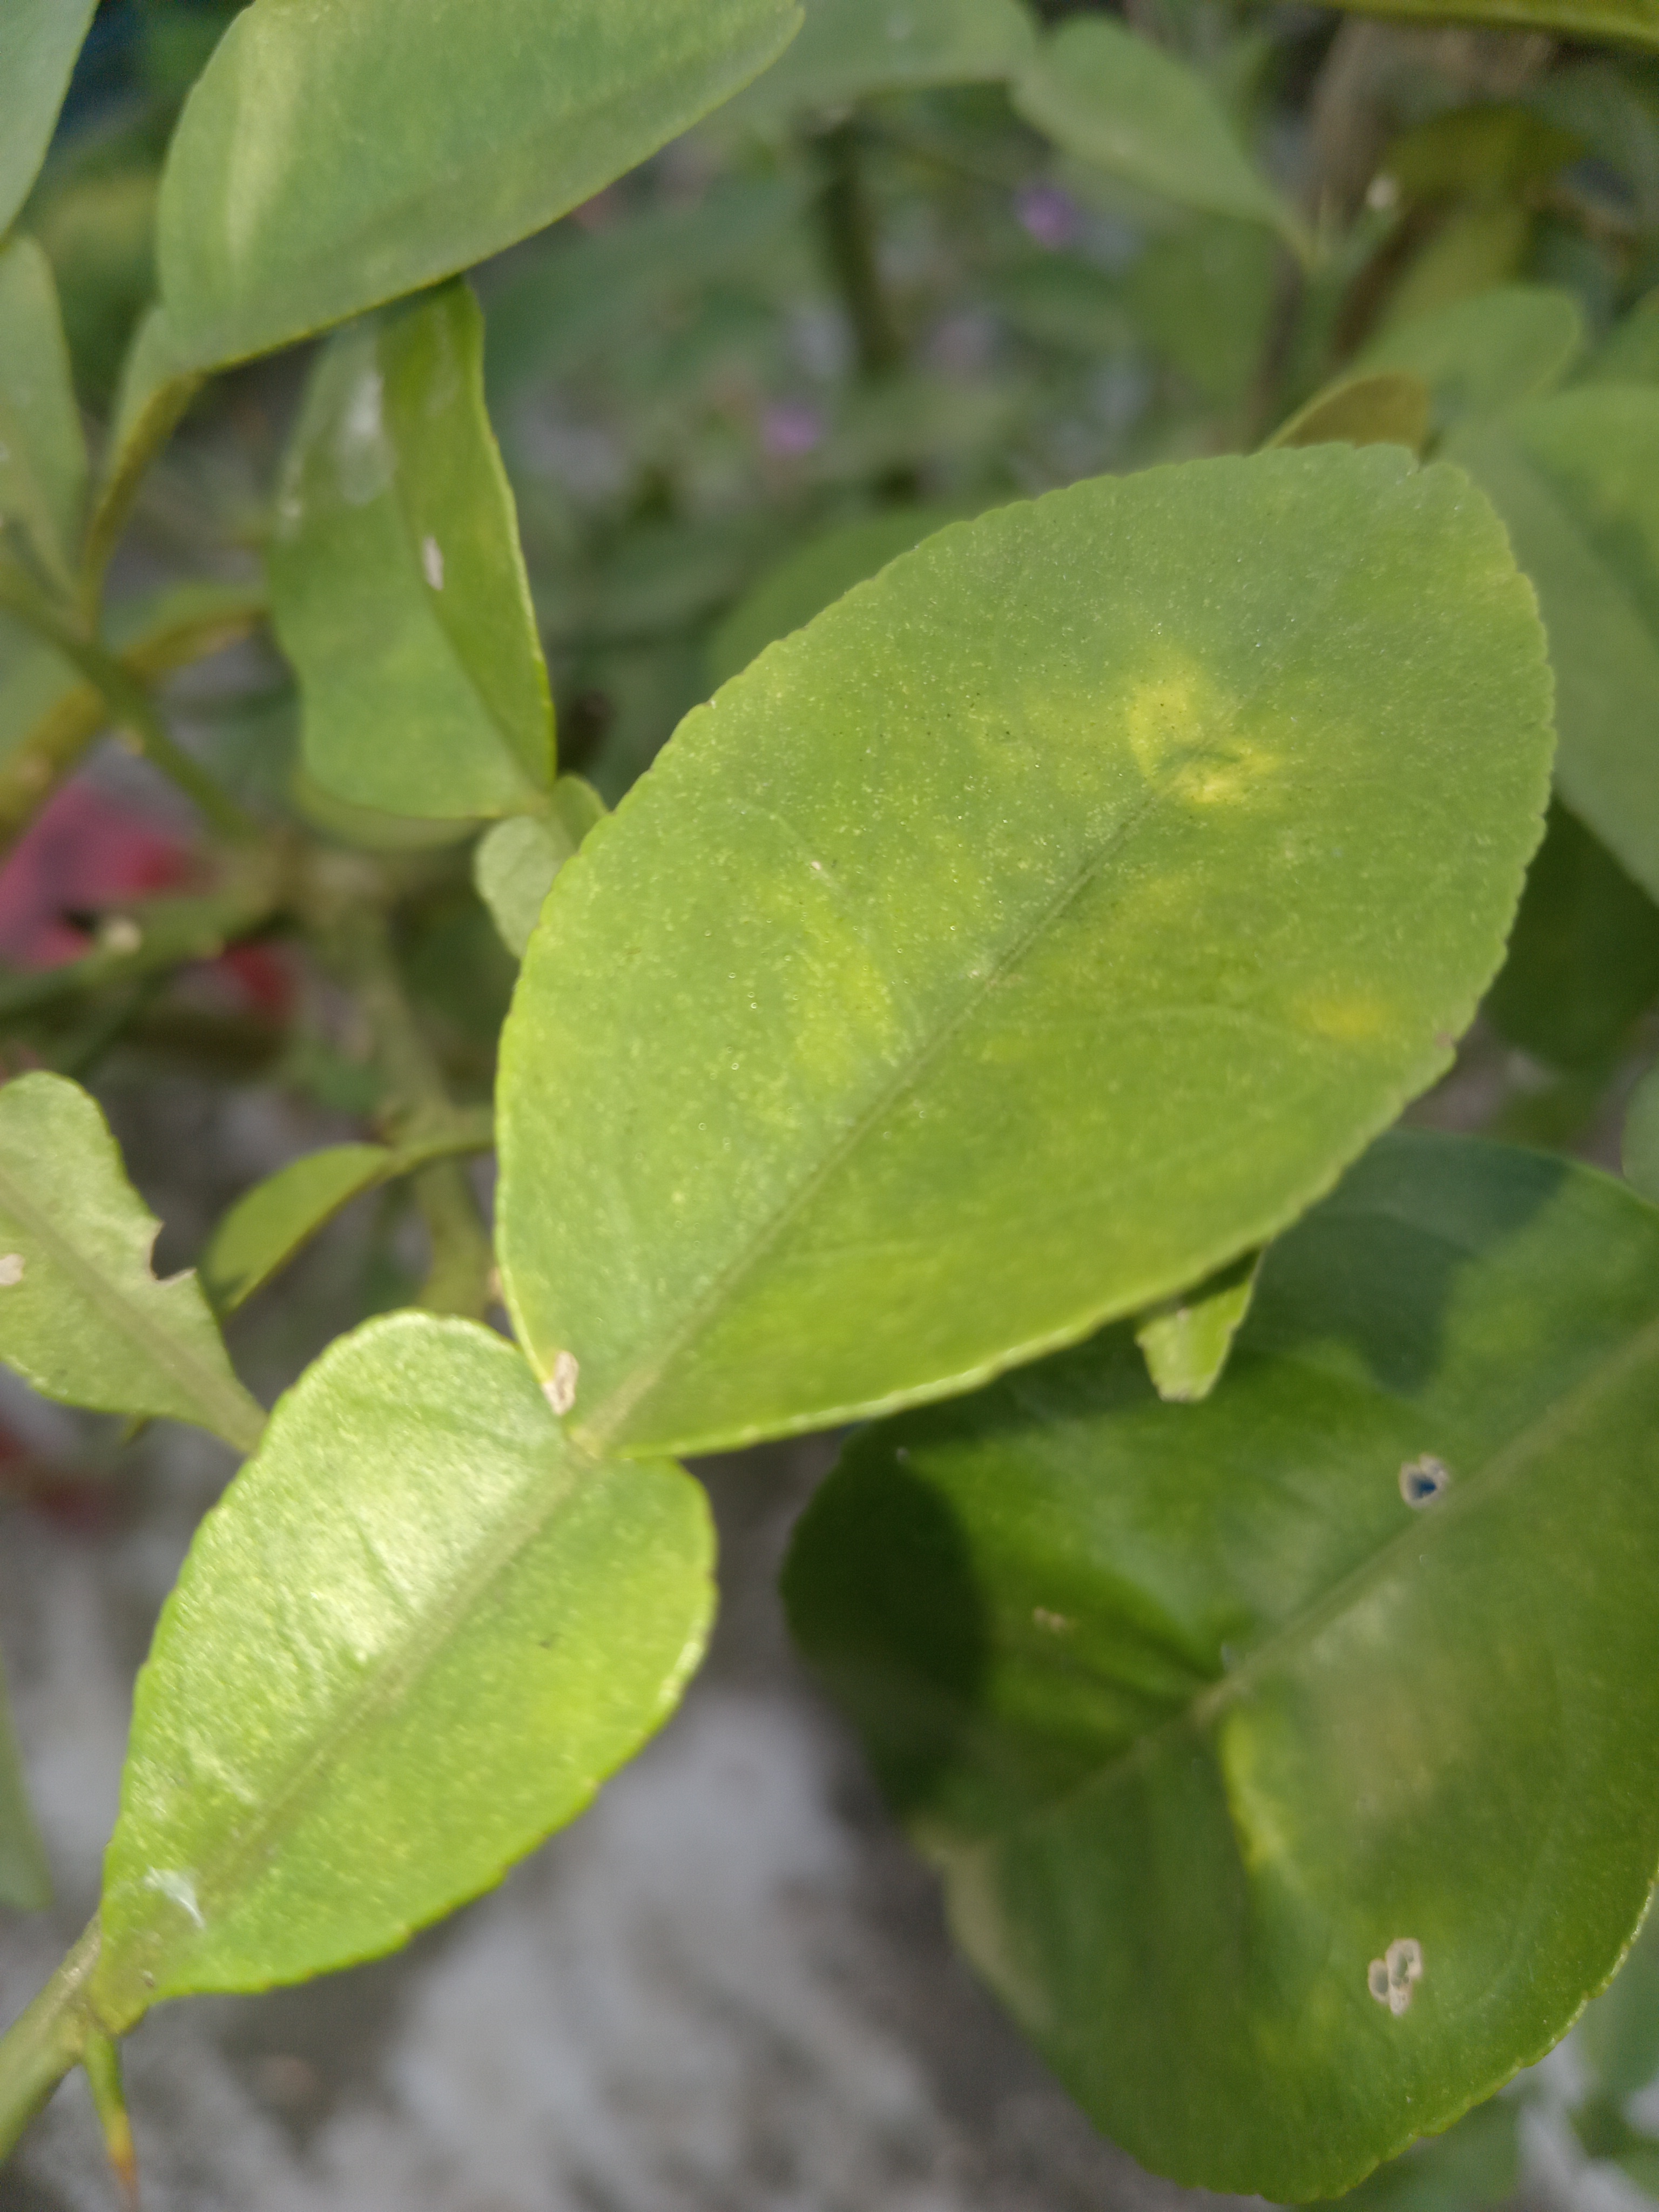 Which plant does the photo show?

lemon
